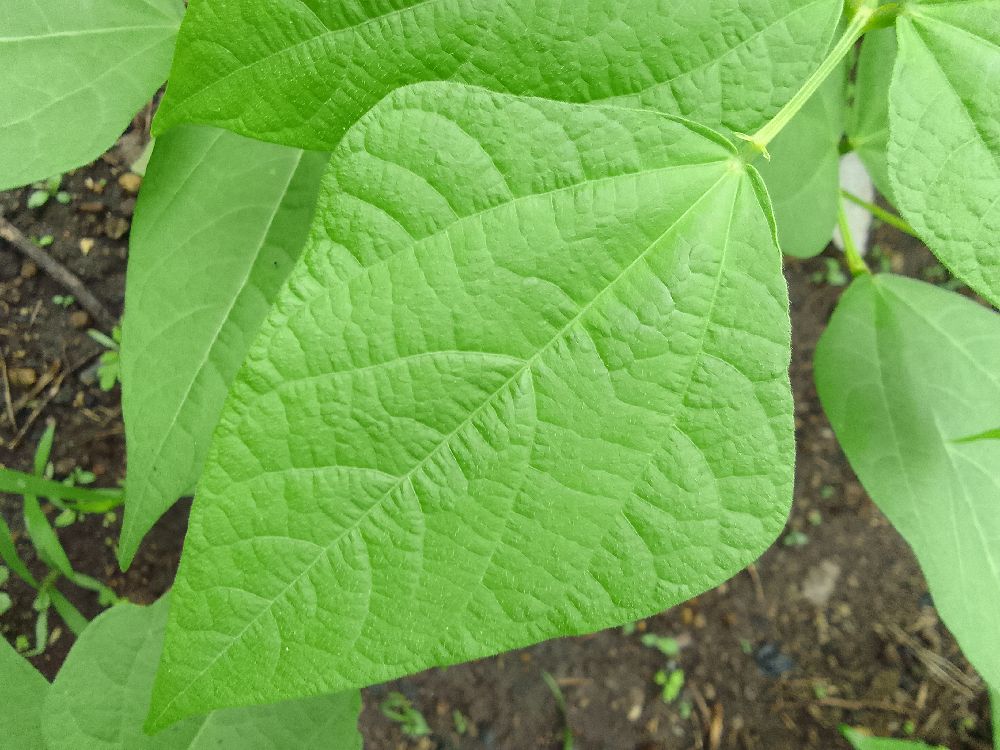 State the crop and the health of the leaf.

common bean, healthy
